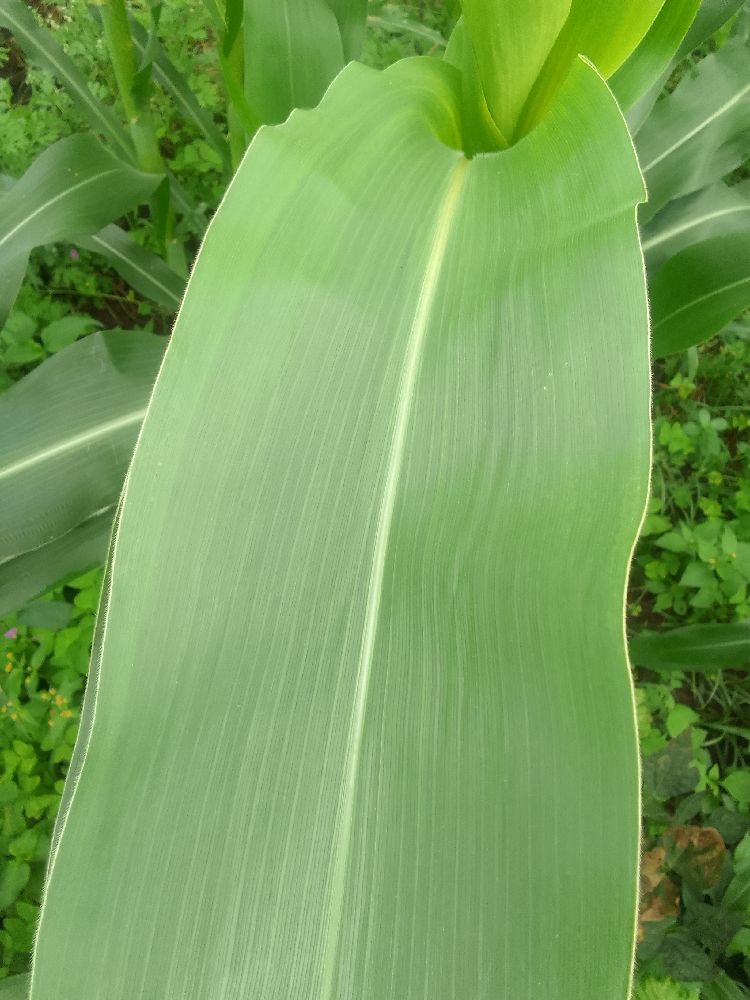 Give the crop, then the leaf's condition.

maize, healthy
